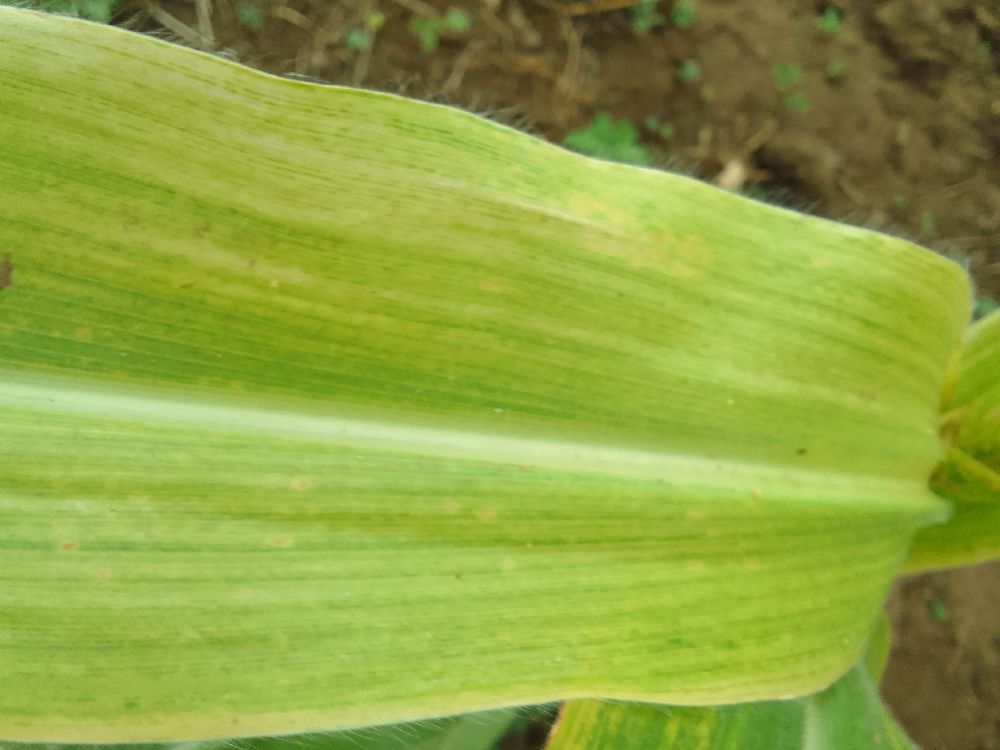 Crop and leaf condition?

maize, maize lethal necrosis
